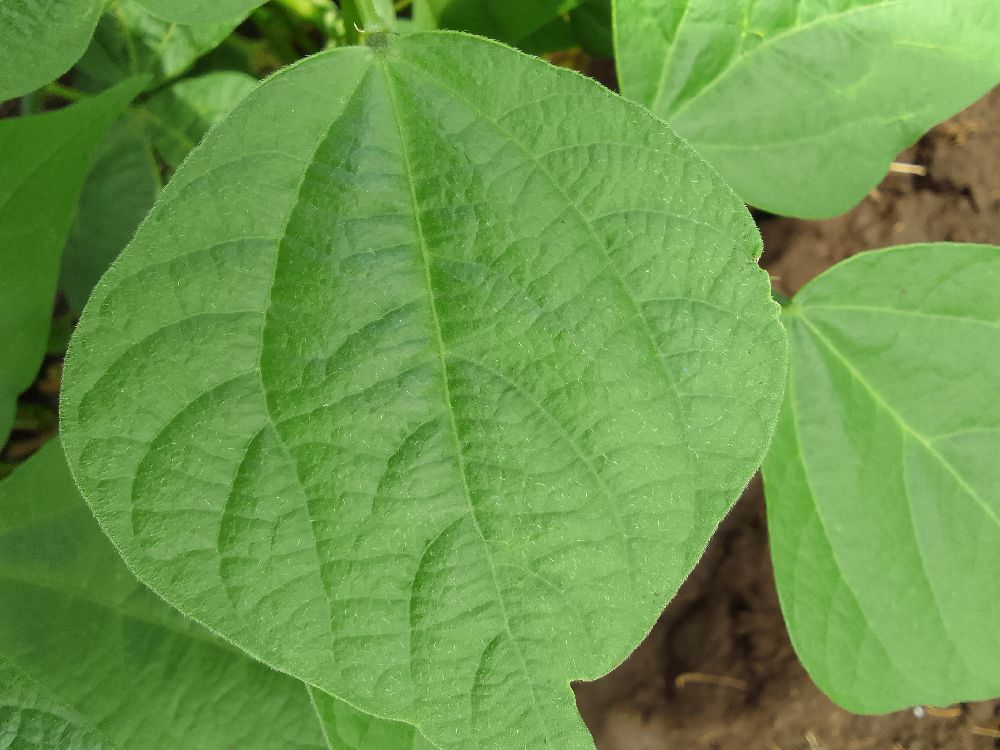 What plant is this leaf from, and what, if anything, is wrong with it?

common bean, healthy
